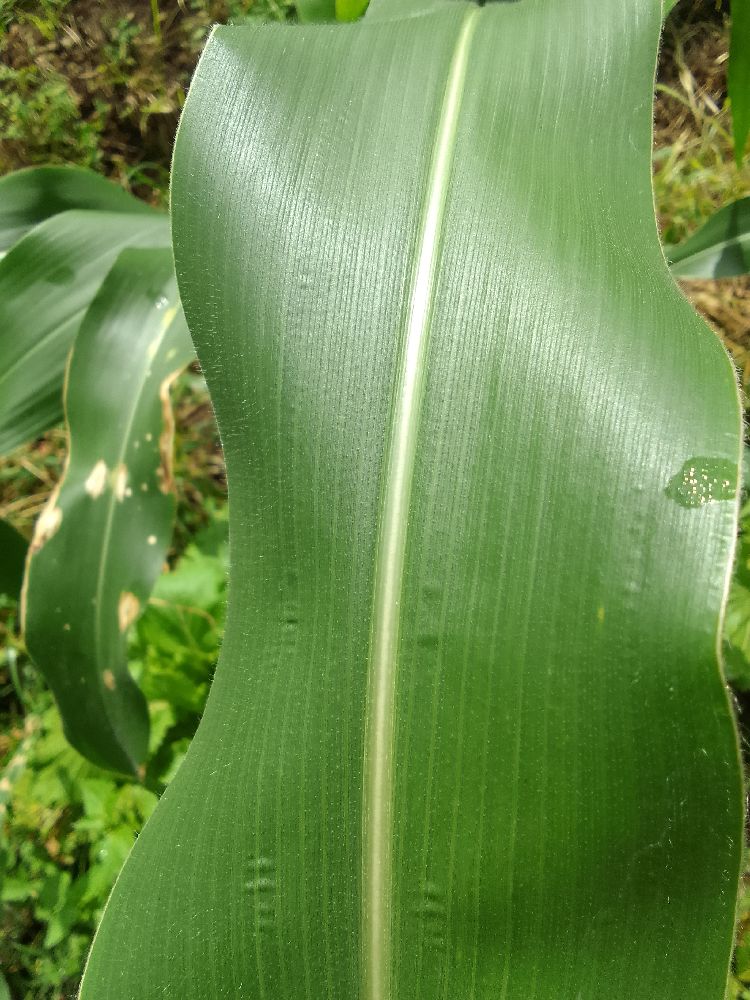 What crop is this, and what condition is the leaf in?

maize, healthy
